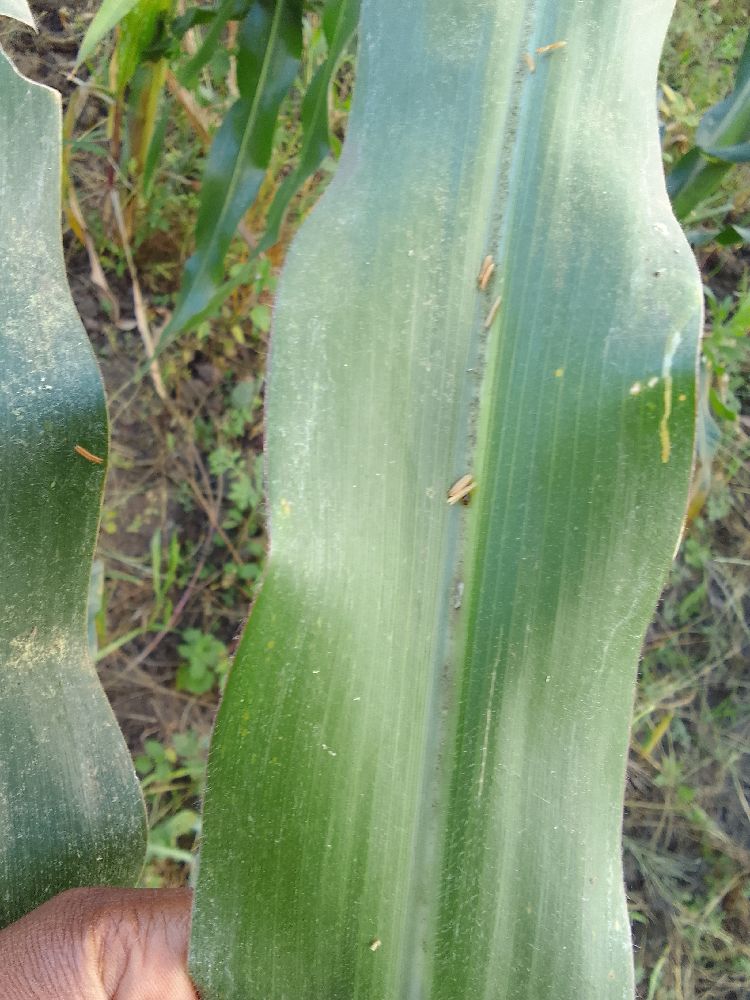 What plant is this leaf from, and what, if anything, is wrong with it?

maize, healthy
